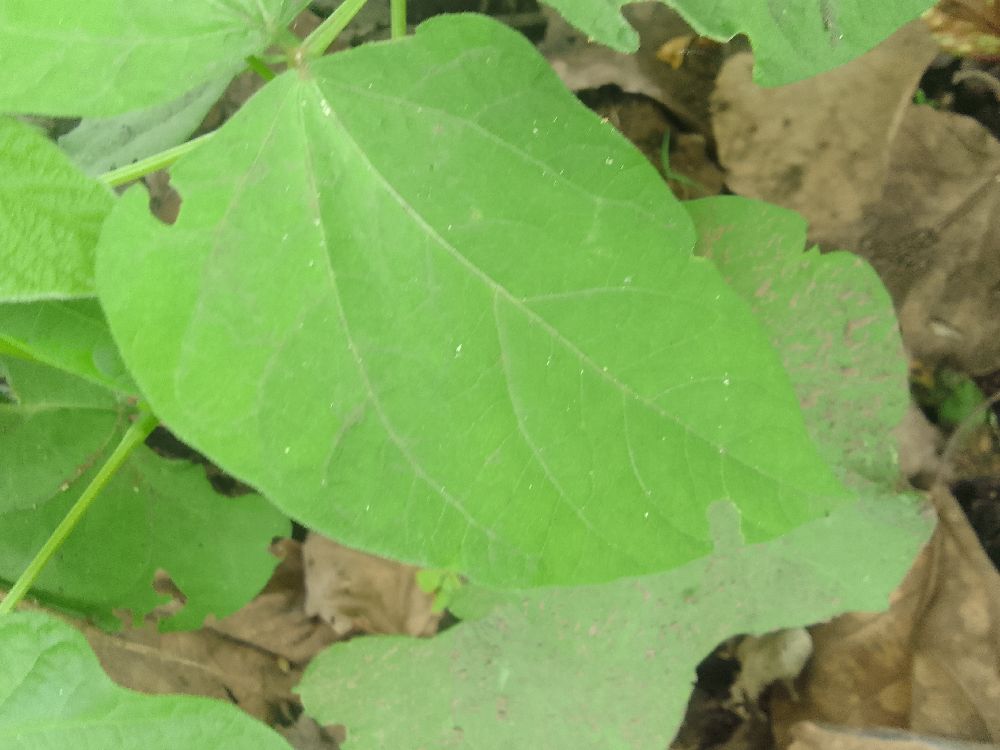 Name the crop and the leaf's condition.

common bean, healthy
